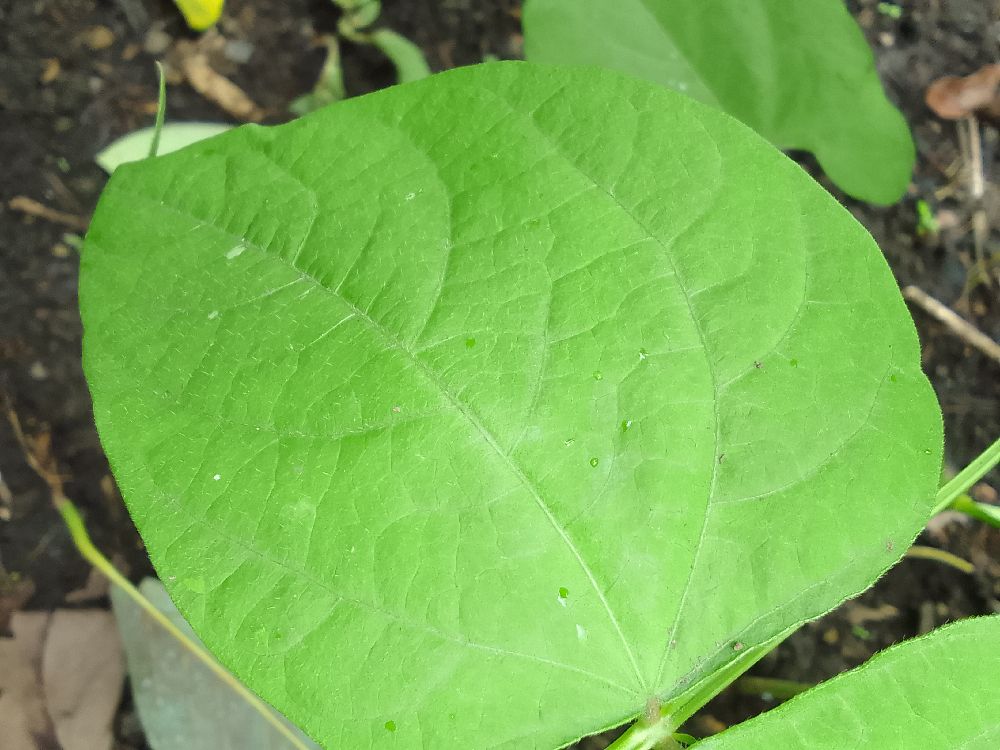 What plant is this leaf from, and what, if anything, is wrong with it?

common bean, healthy
